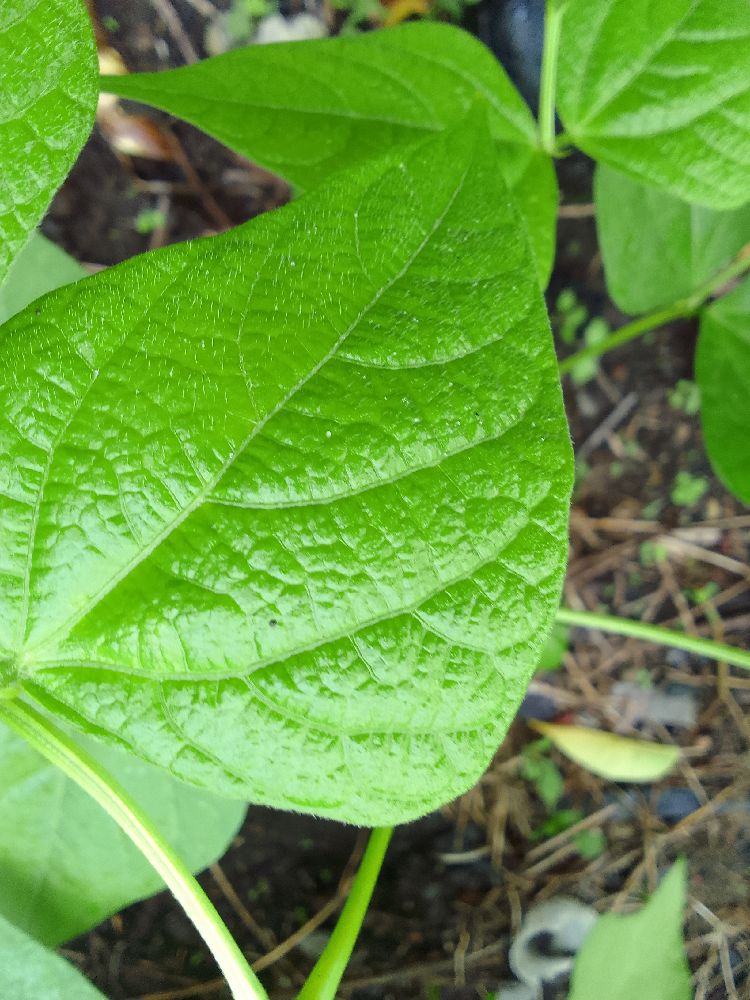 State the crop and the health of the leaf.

common bean, healthy
